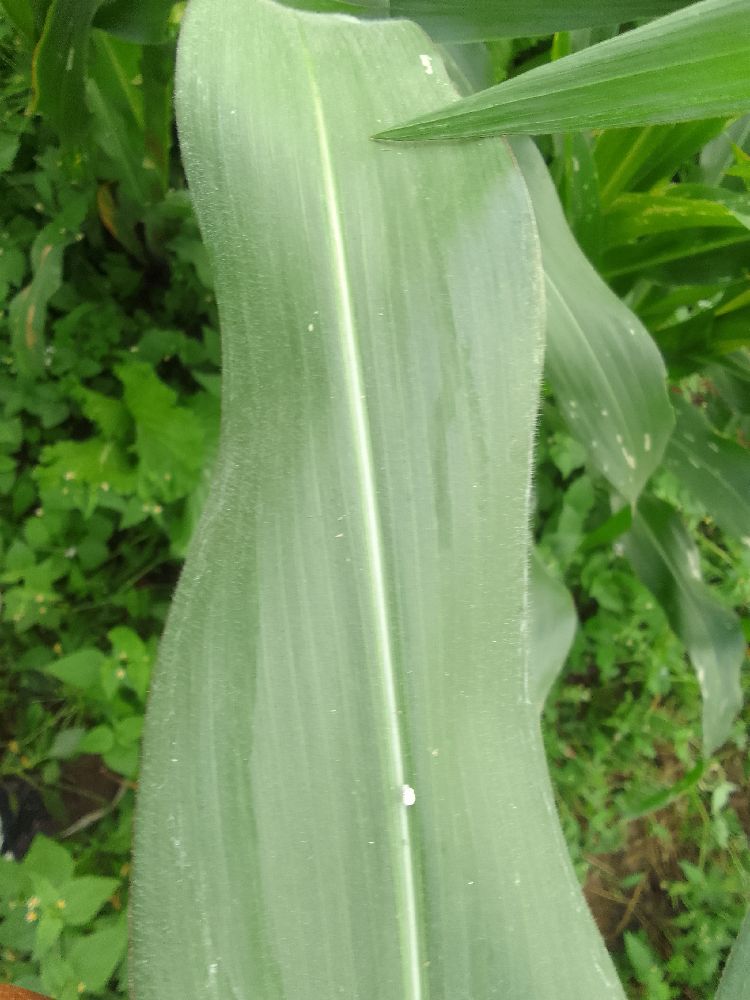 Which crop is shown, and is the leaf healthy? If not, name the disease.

maize, healthy
